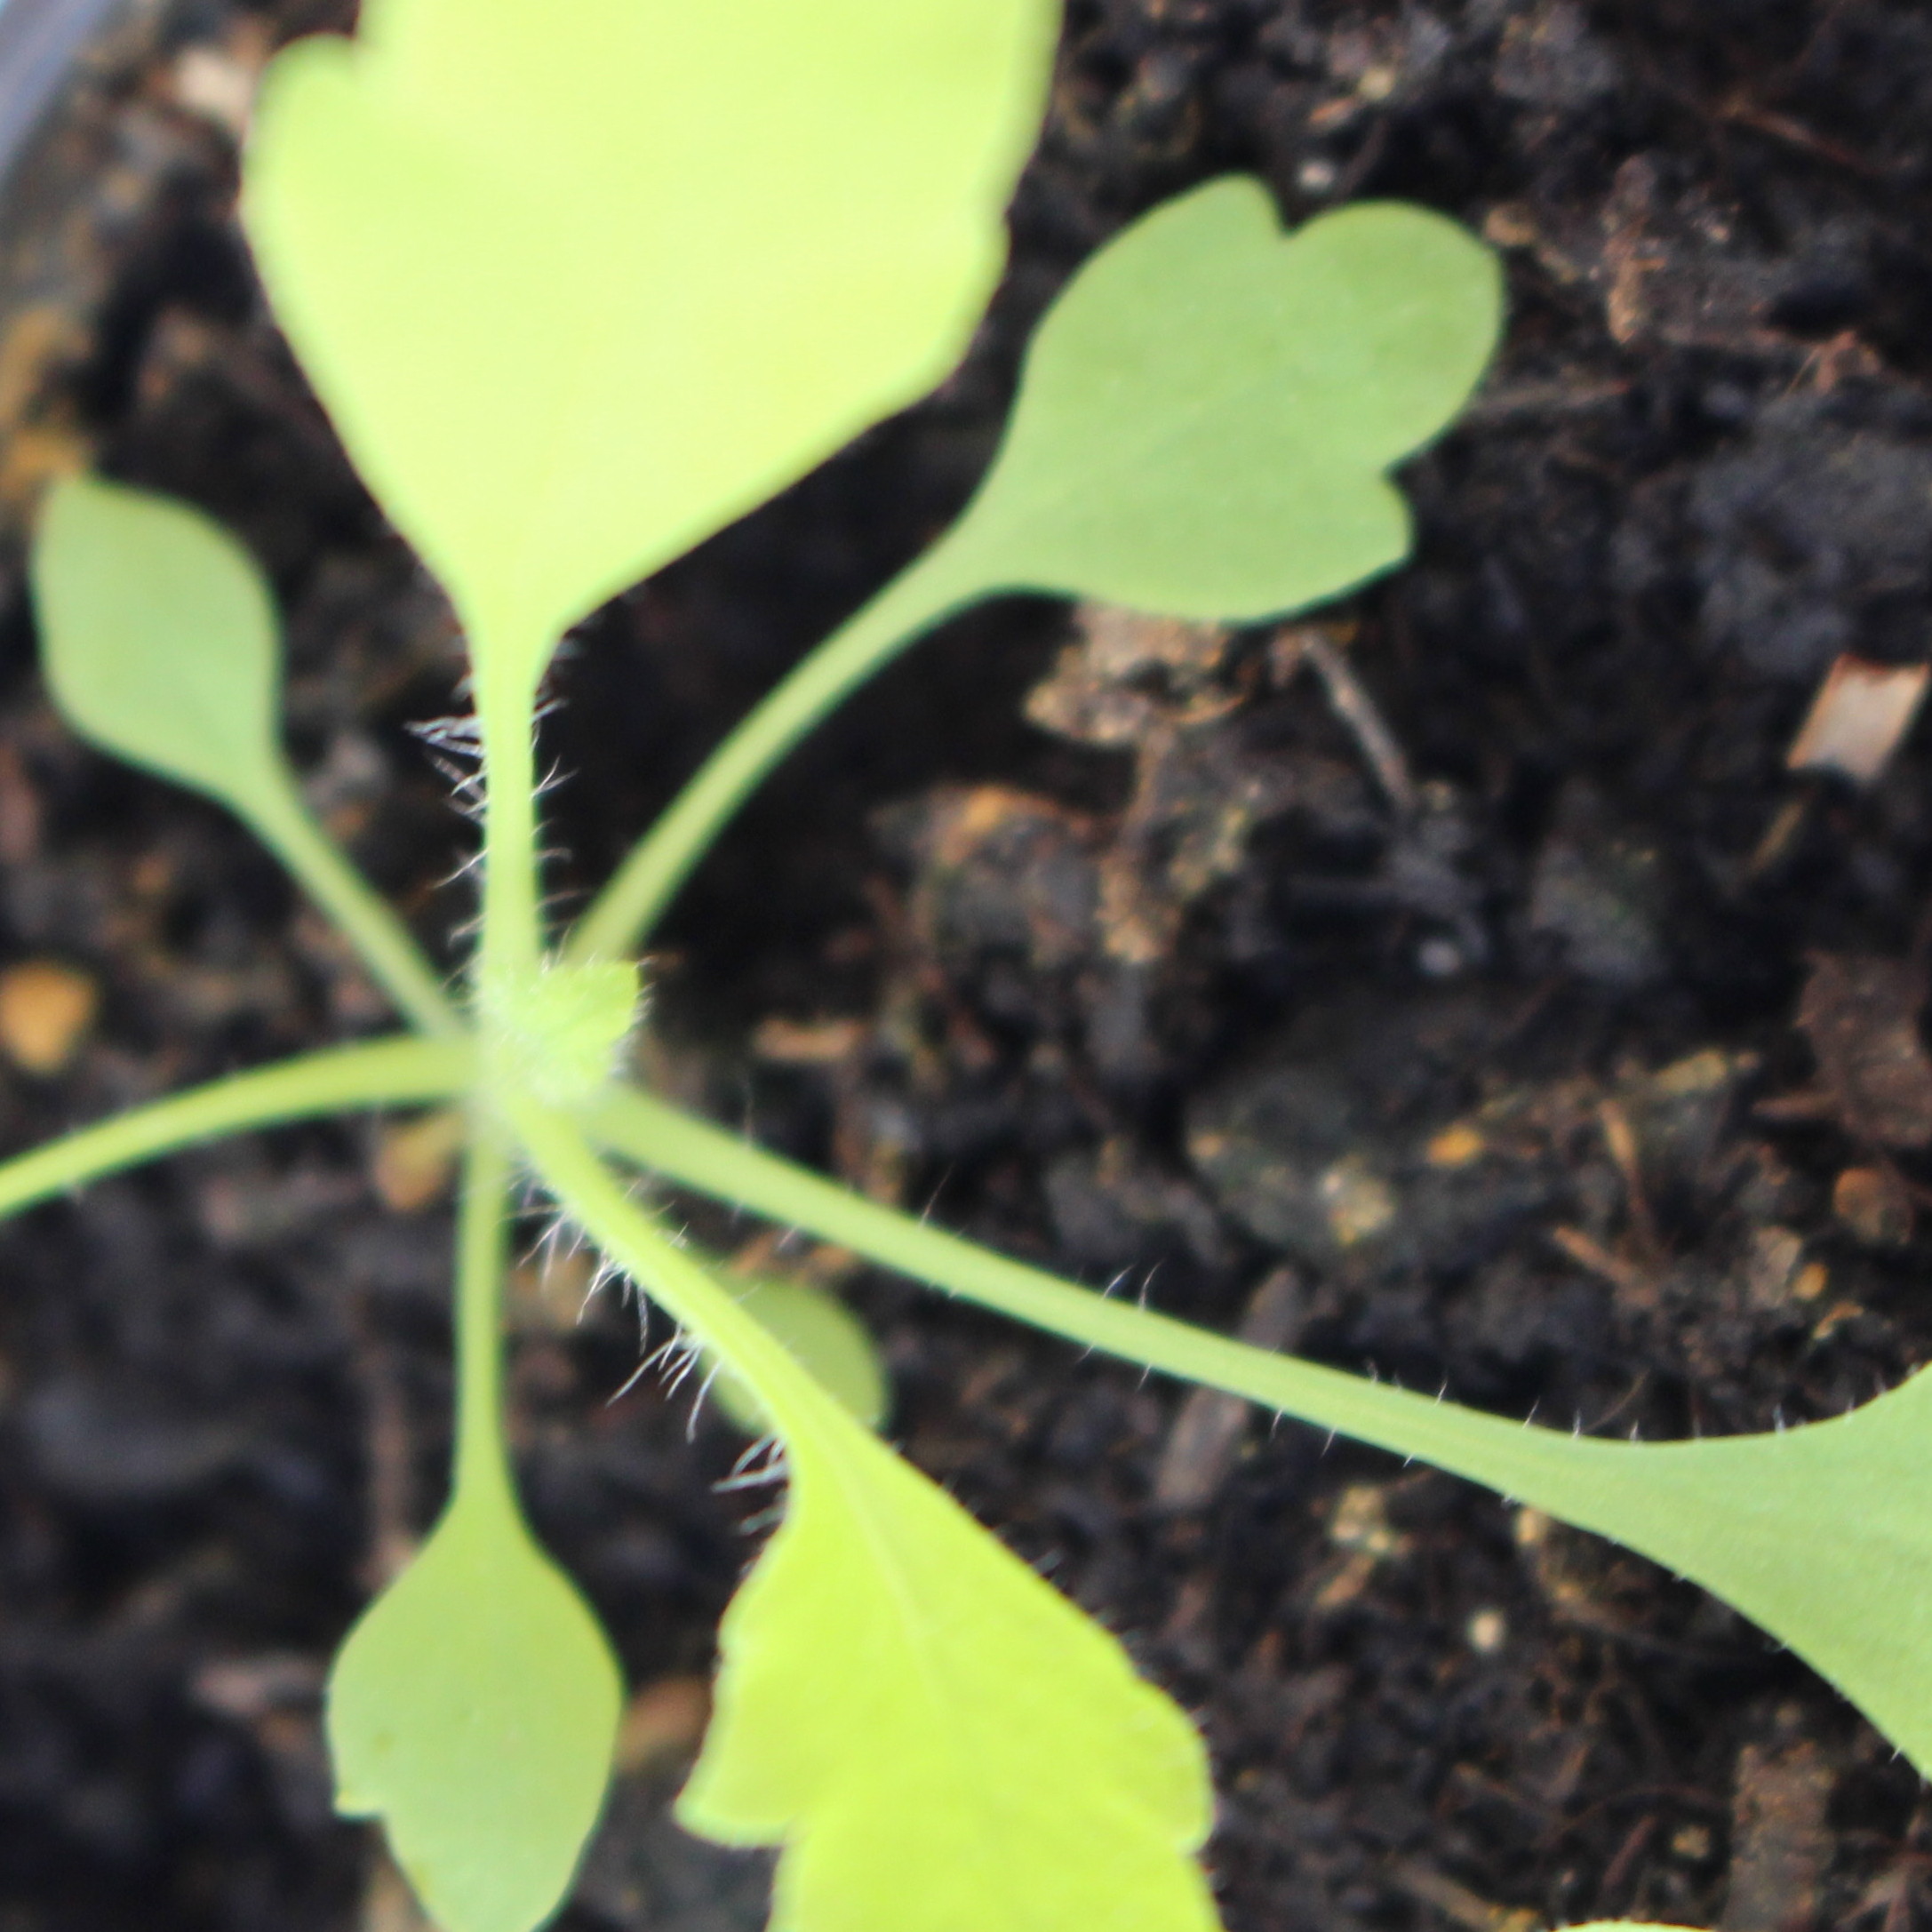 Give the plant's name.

Papaver rhoeas
